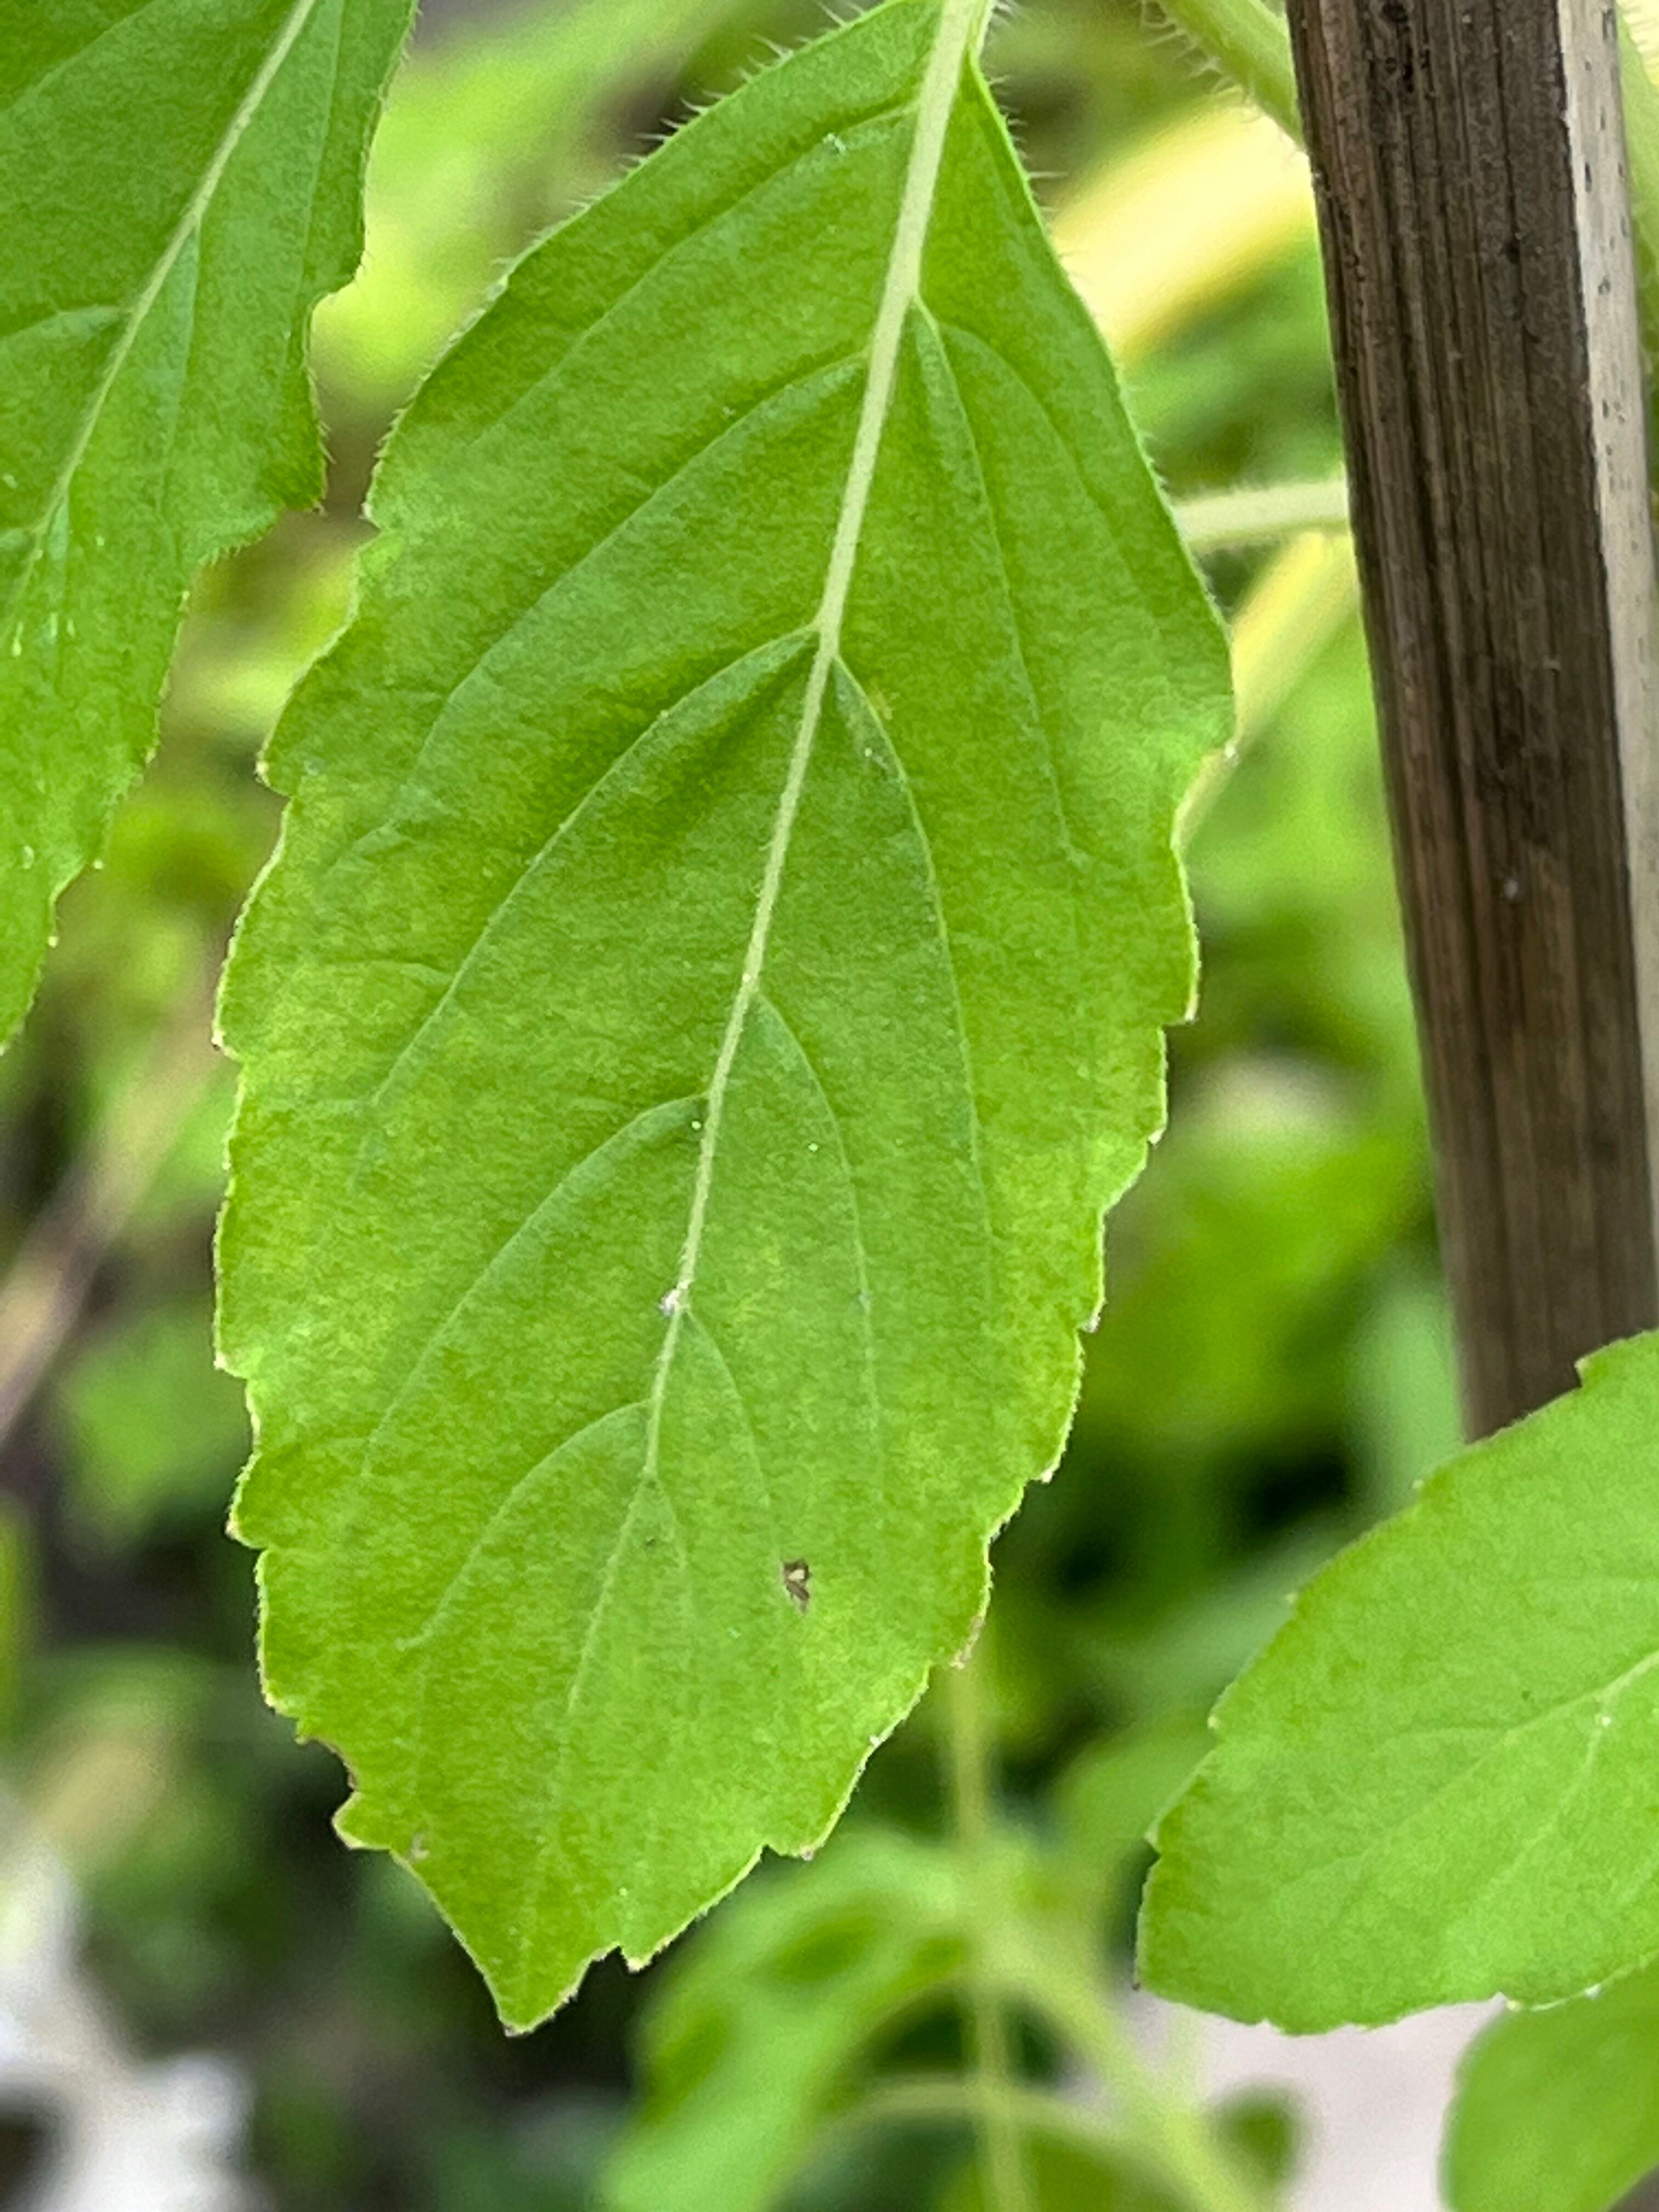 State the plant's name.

tulshi
